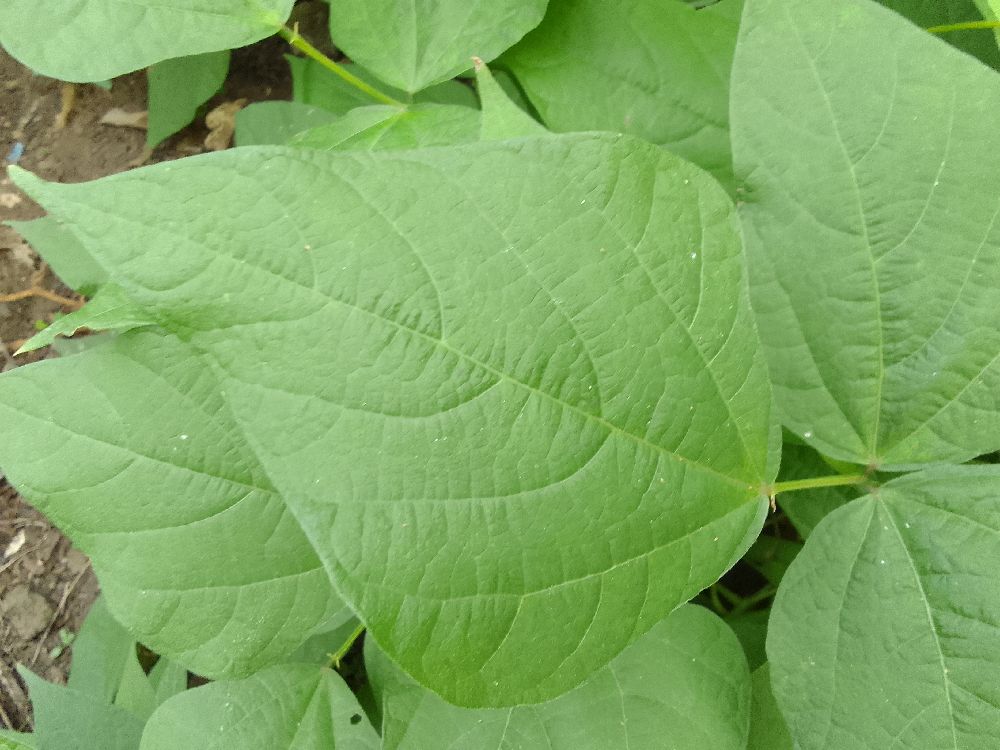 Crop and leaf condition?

common bean, healthy
